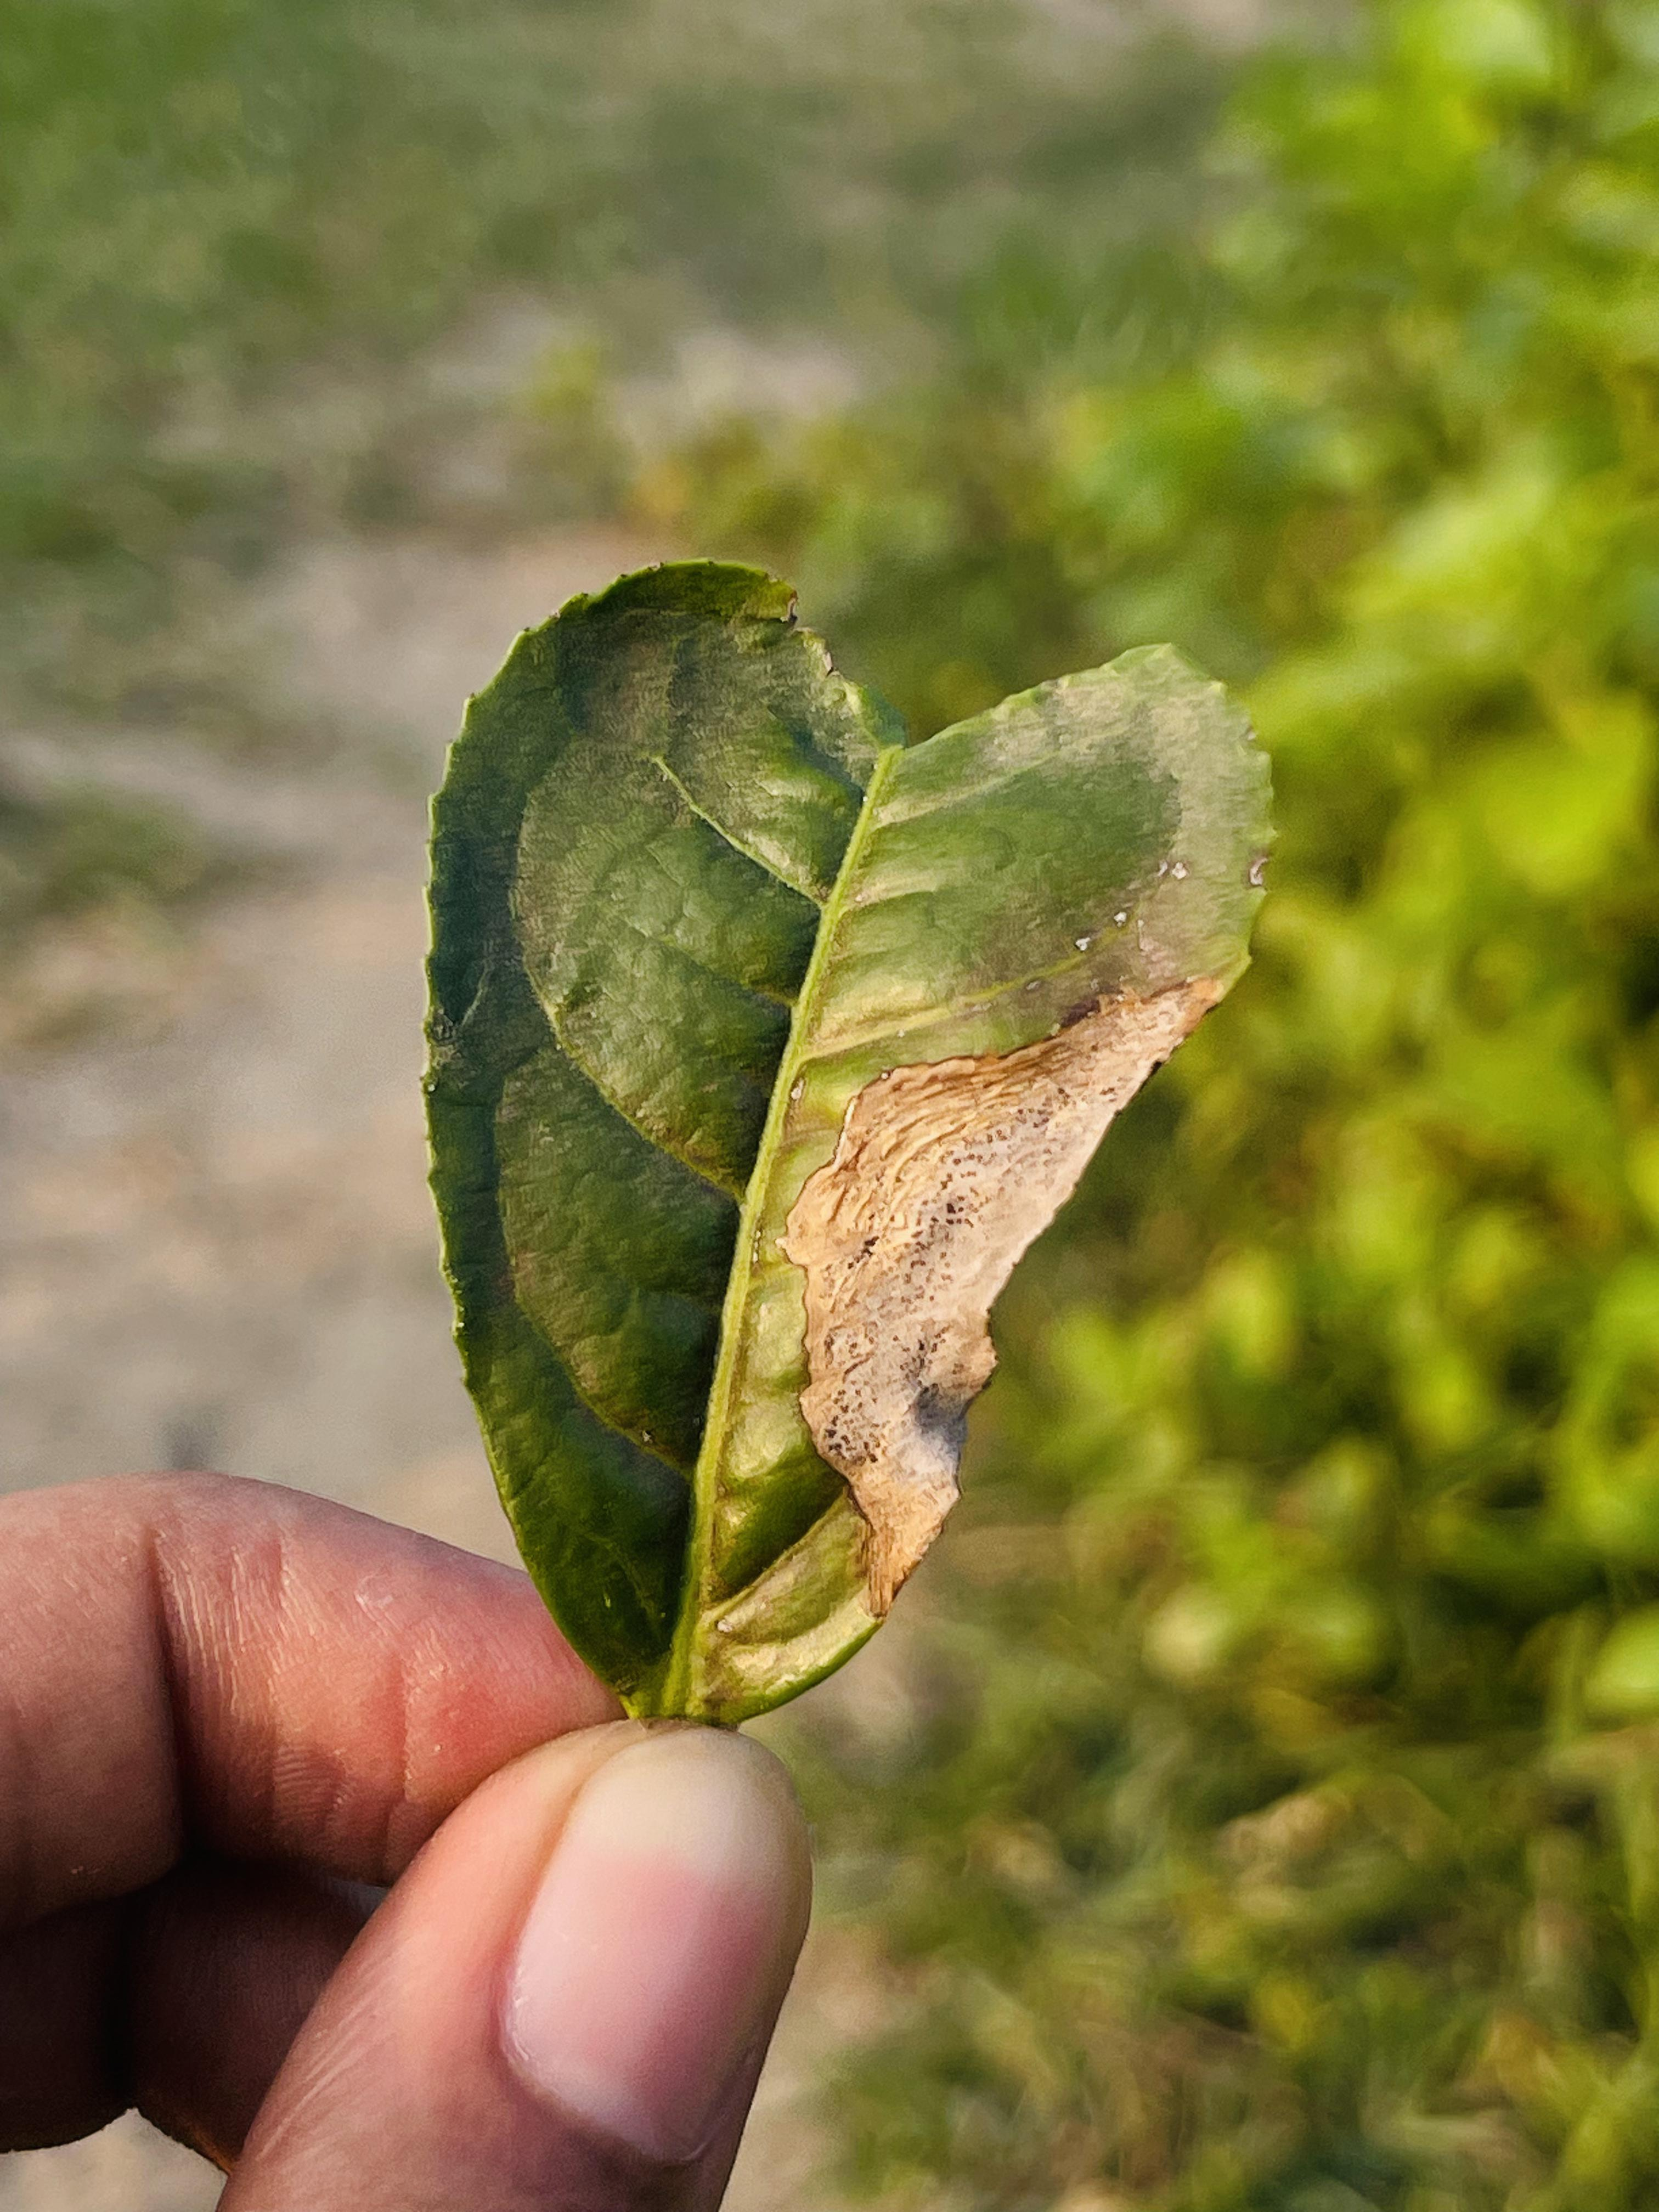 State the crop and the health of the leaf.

tea, blight
